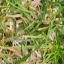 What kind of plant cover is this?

grass
